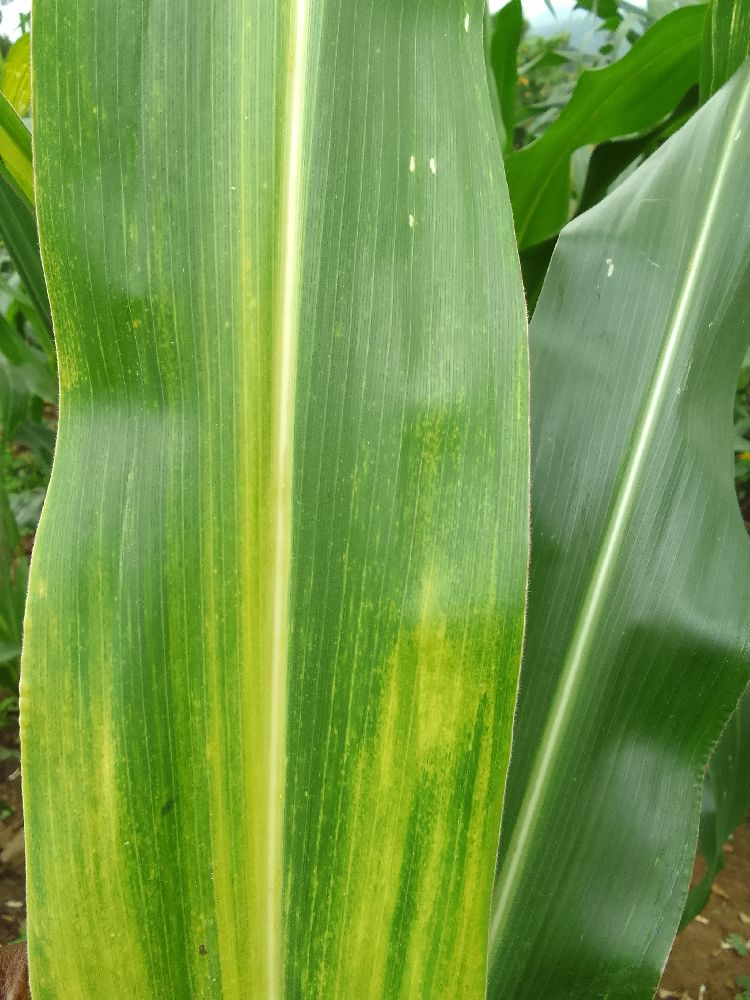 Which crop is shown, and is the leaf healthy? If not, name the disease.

maize, maize lethal necrosis
